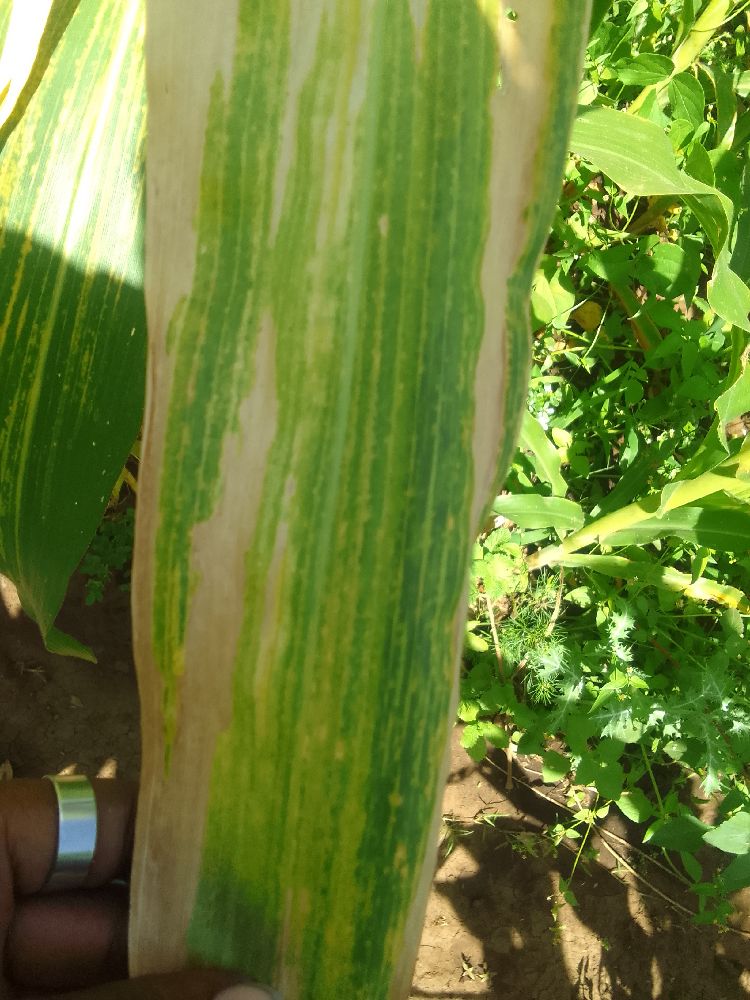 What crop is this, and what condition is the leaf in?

maize, maize lethal necrosis
